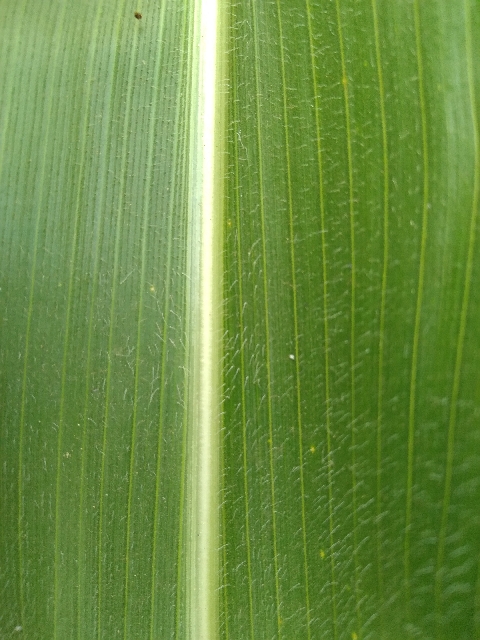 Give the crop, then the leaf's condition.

maize, healthy
